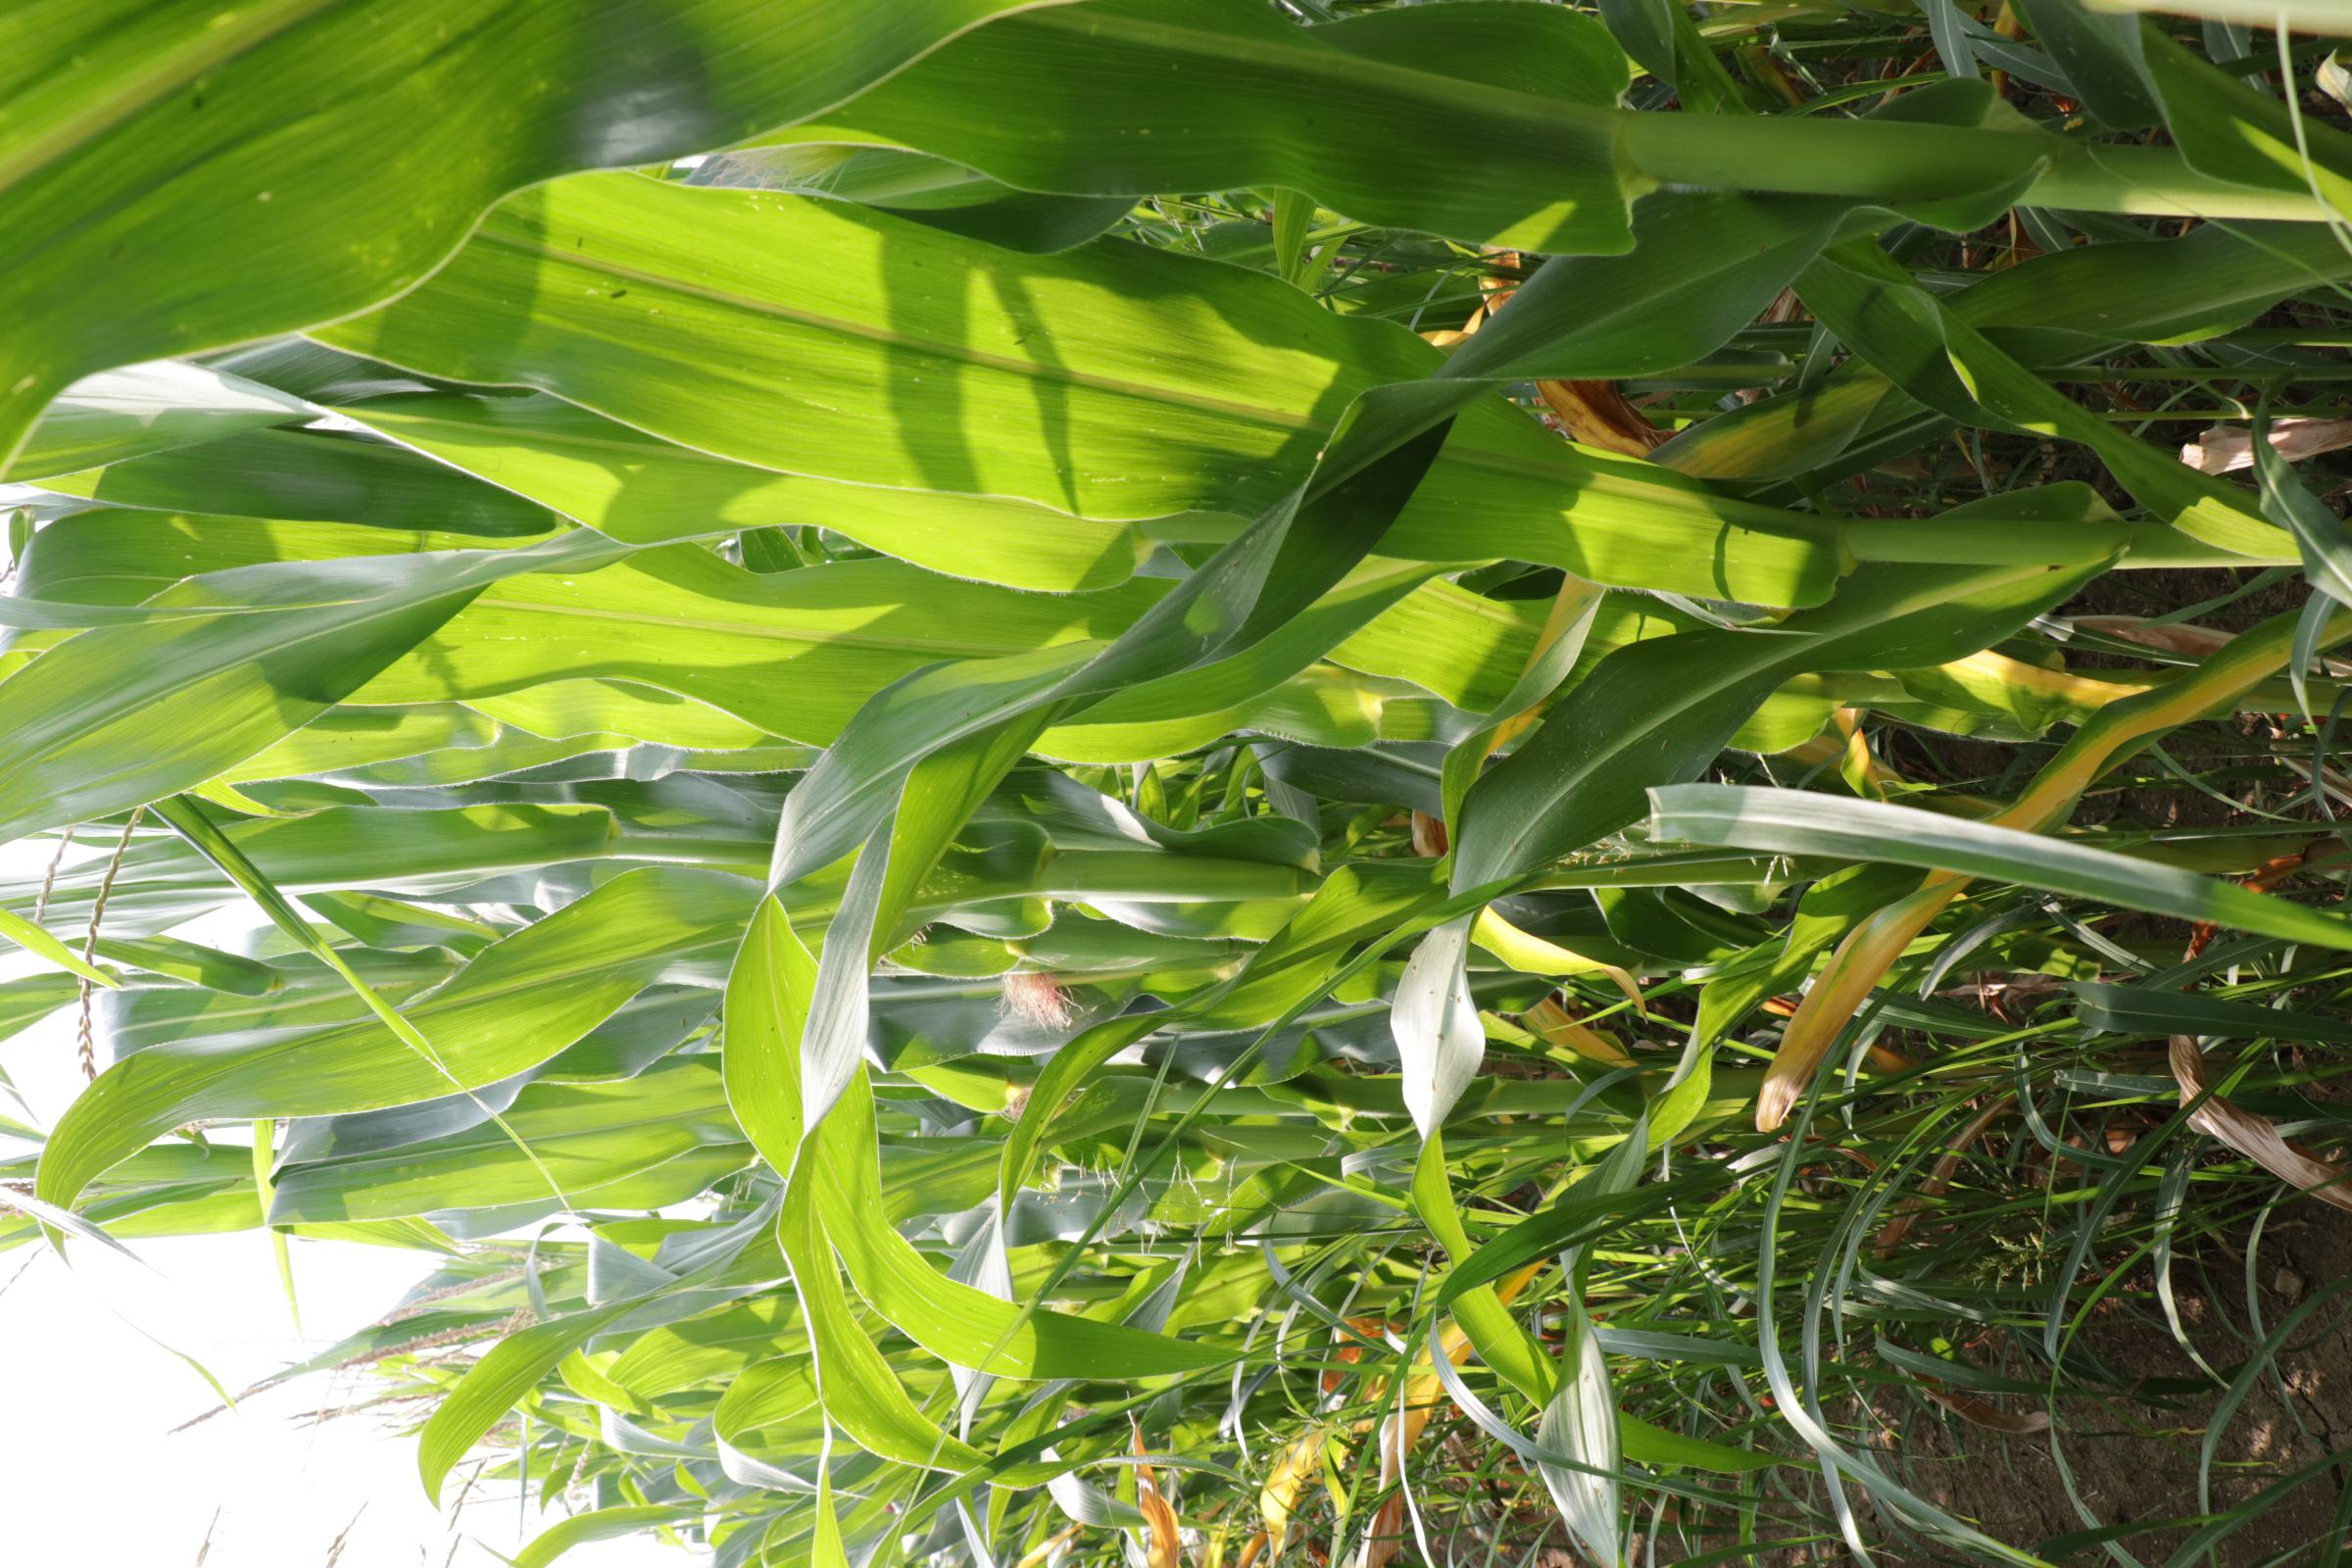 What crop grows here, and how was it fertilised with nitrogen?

maize, full nitrogen fertilisation
